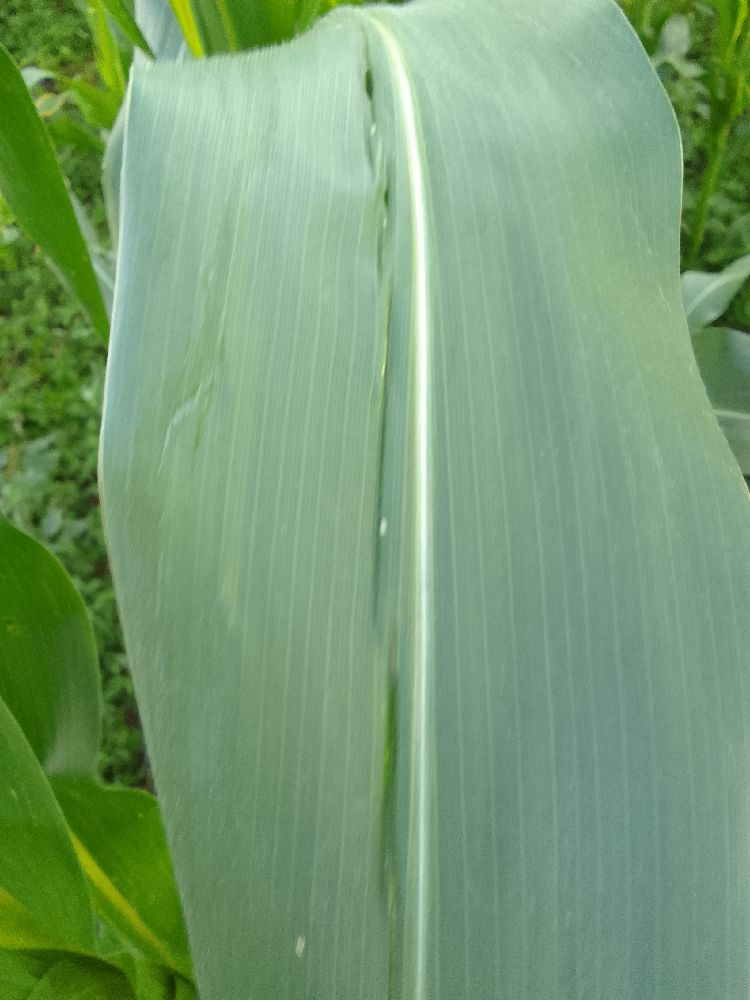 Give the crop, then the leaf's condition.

maize, healthy
